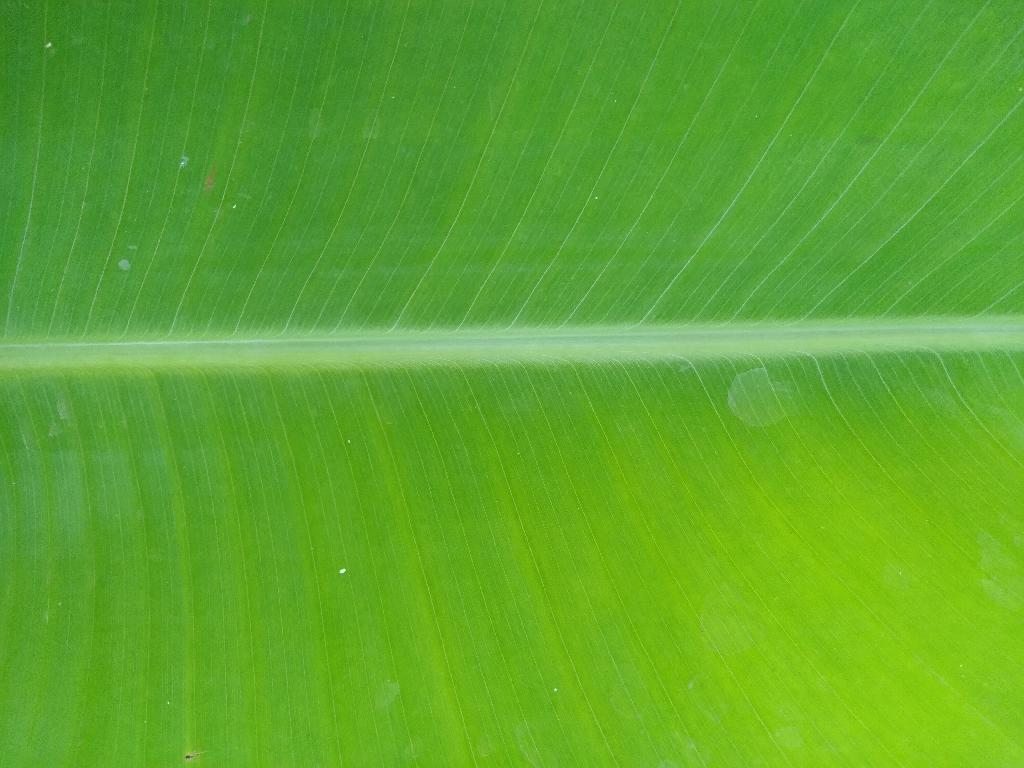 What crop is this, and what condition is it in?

banana, healthy
